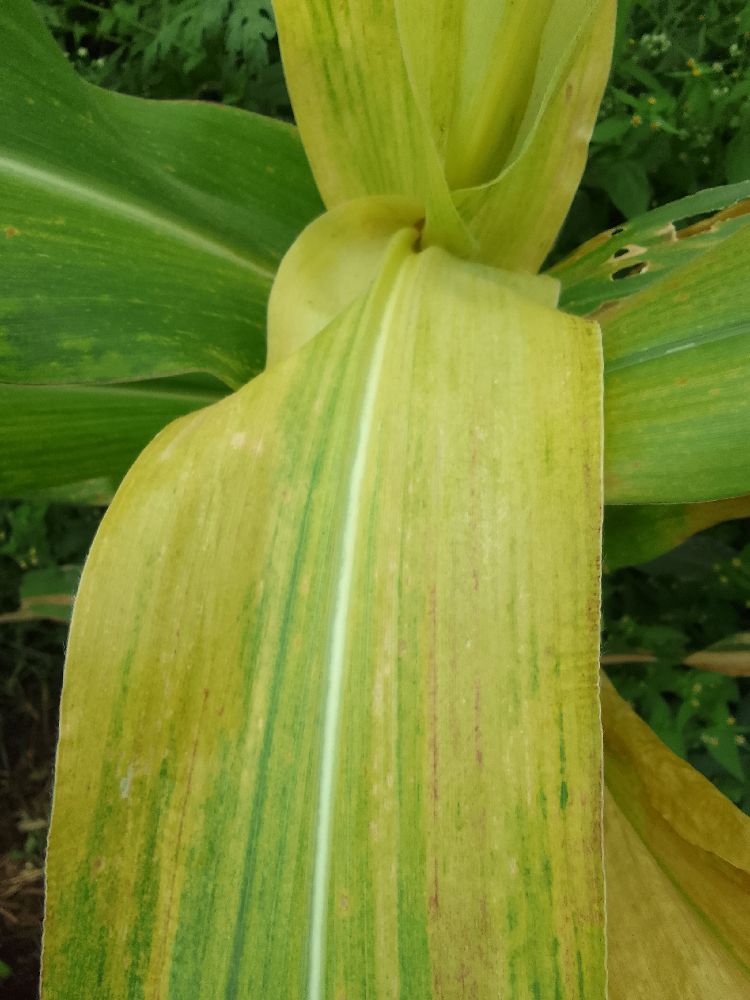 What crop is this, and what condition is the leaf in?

maize, maize lethal necrosis
